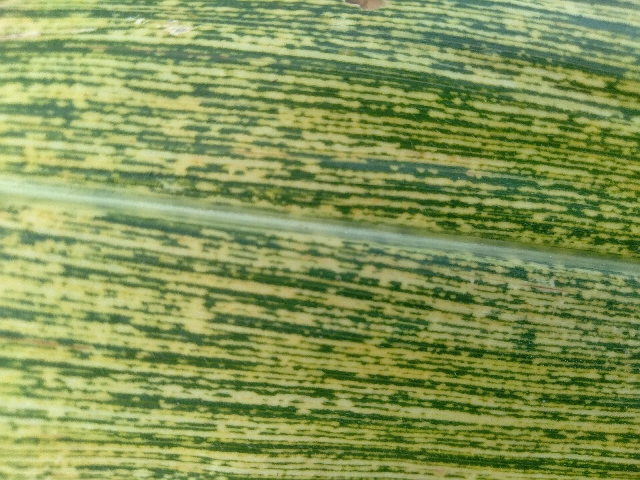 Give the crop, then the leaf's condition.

maize, maize streak virus
